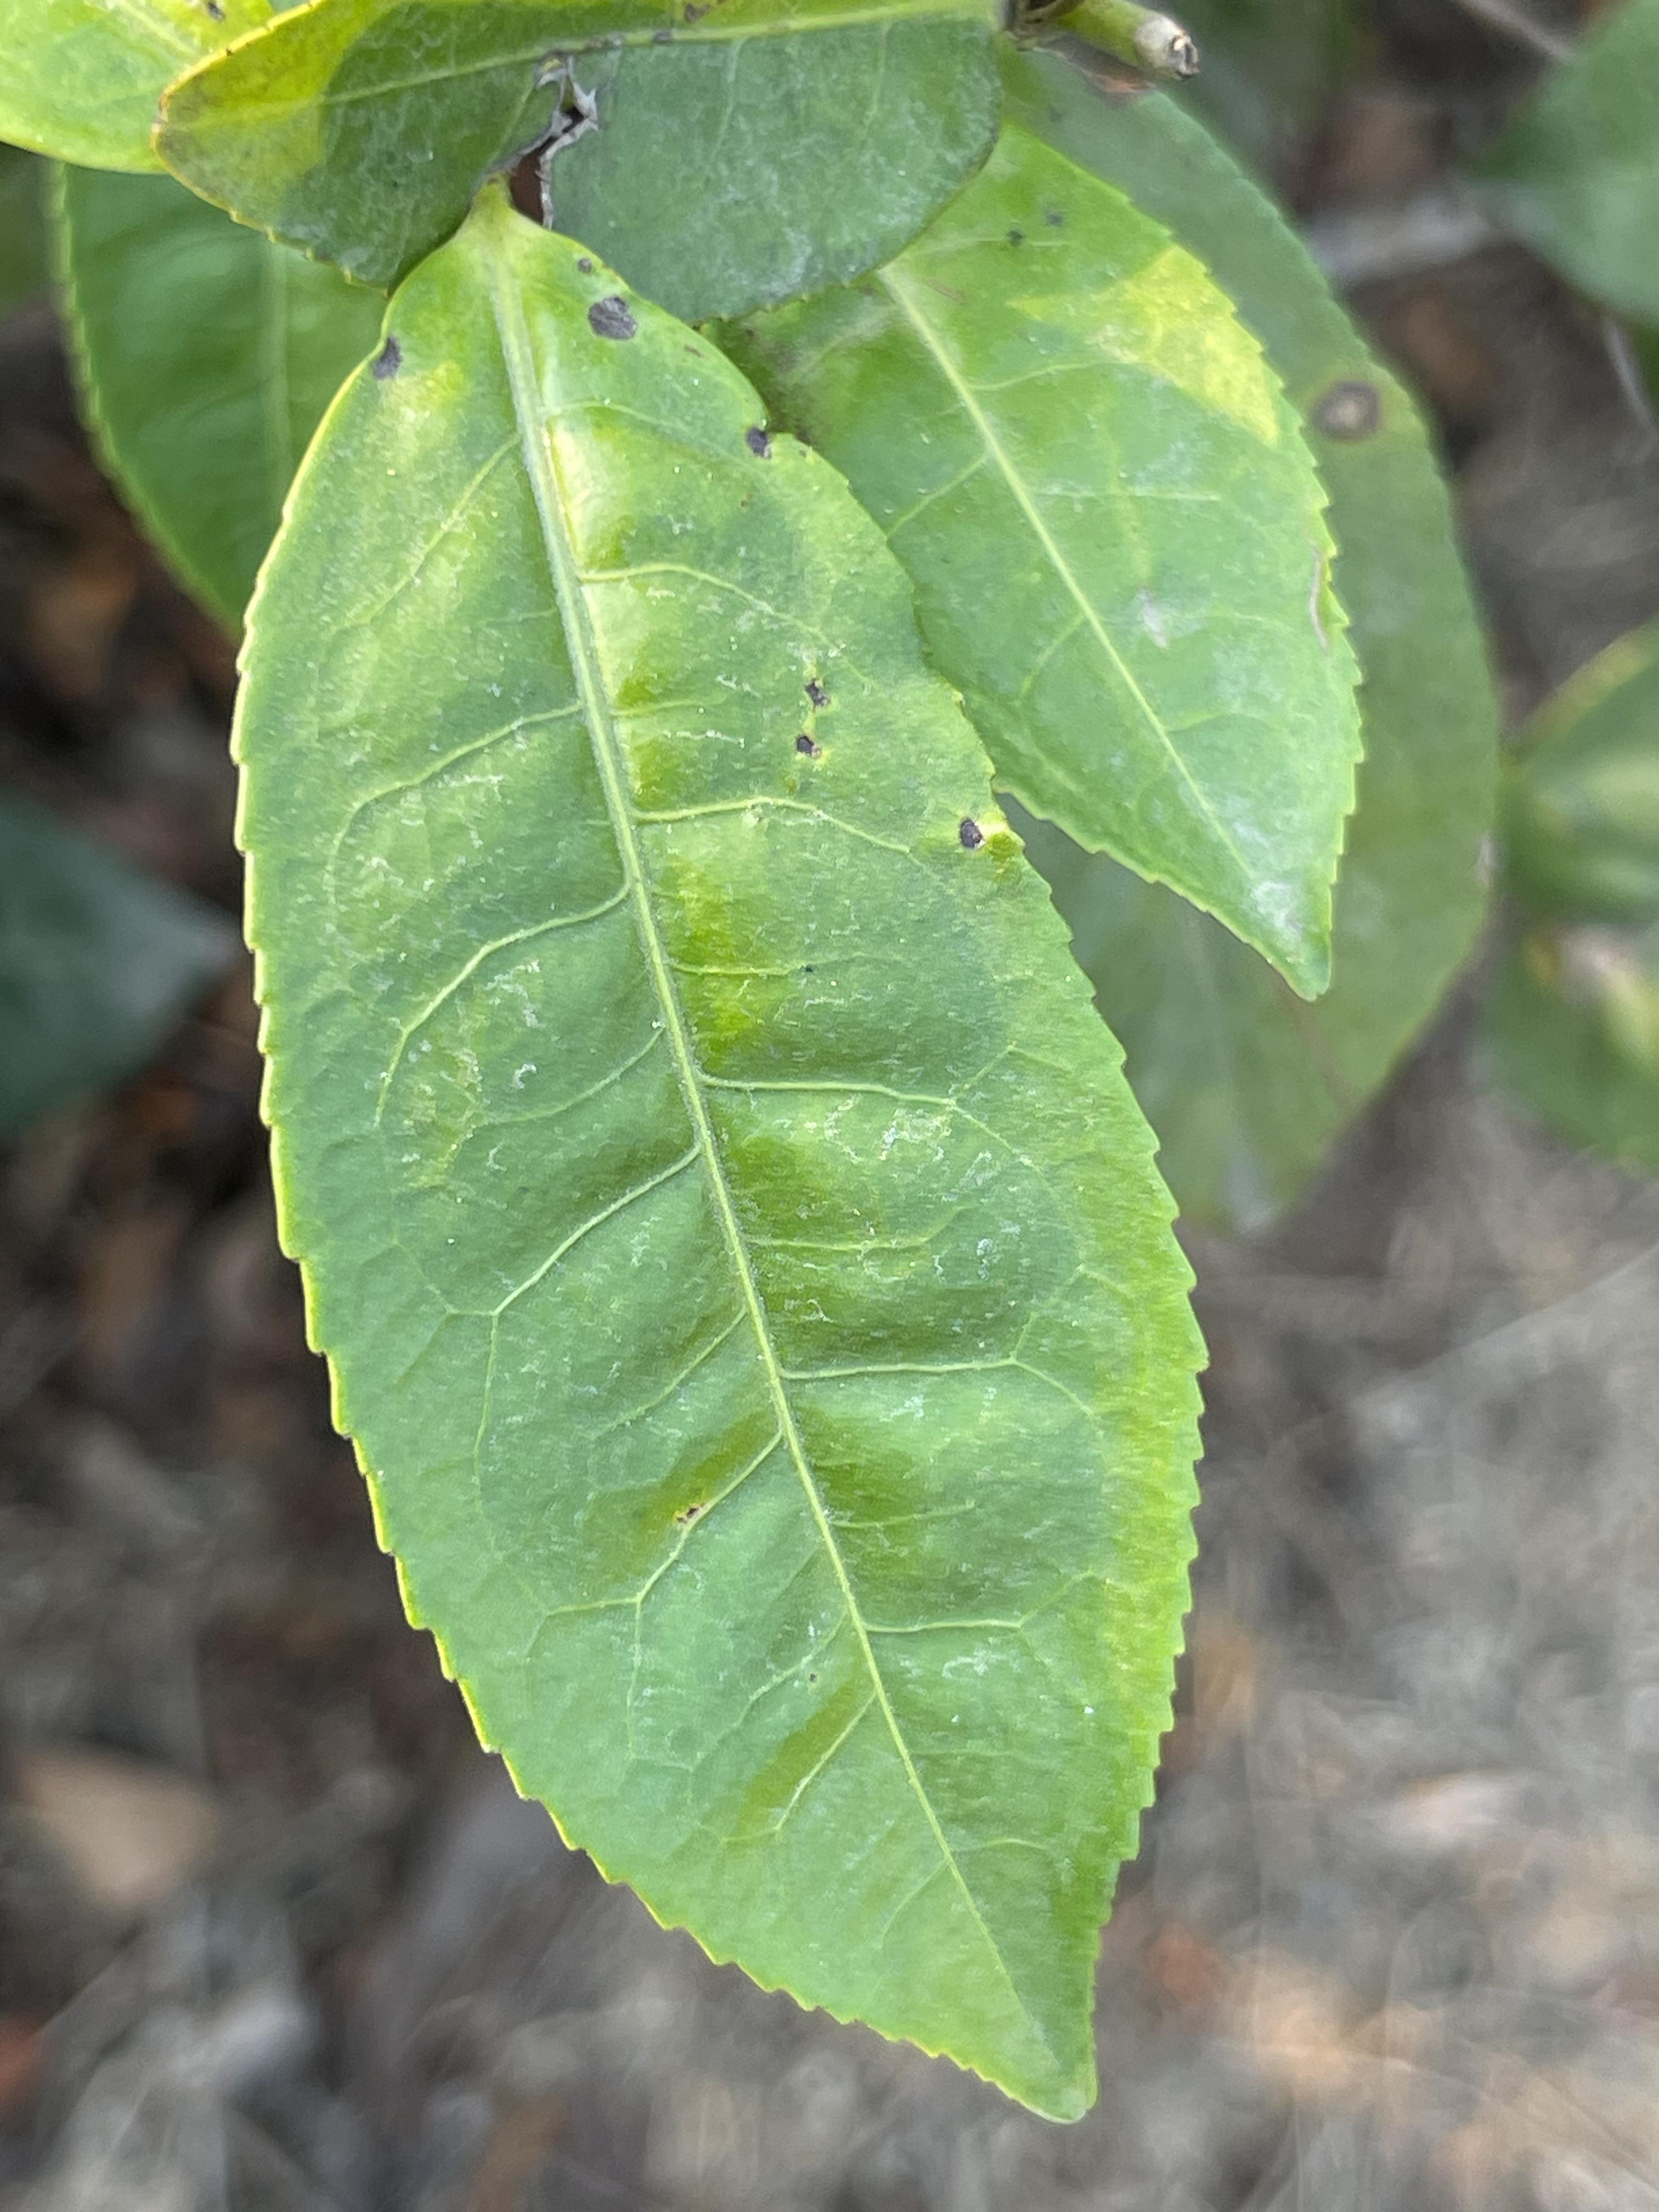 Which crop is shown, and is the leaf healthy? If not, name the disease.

tea, helopeltis
